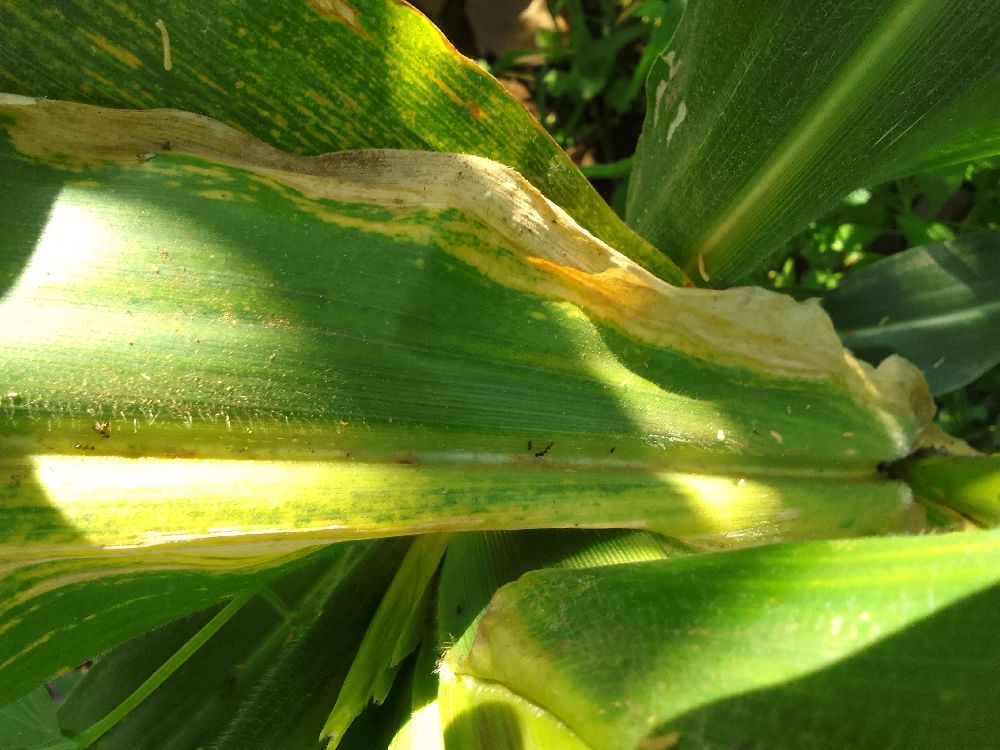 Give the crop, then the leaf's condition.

maize, maize lethal necrosis
